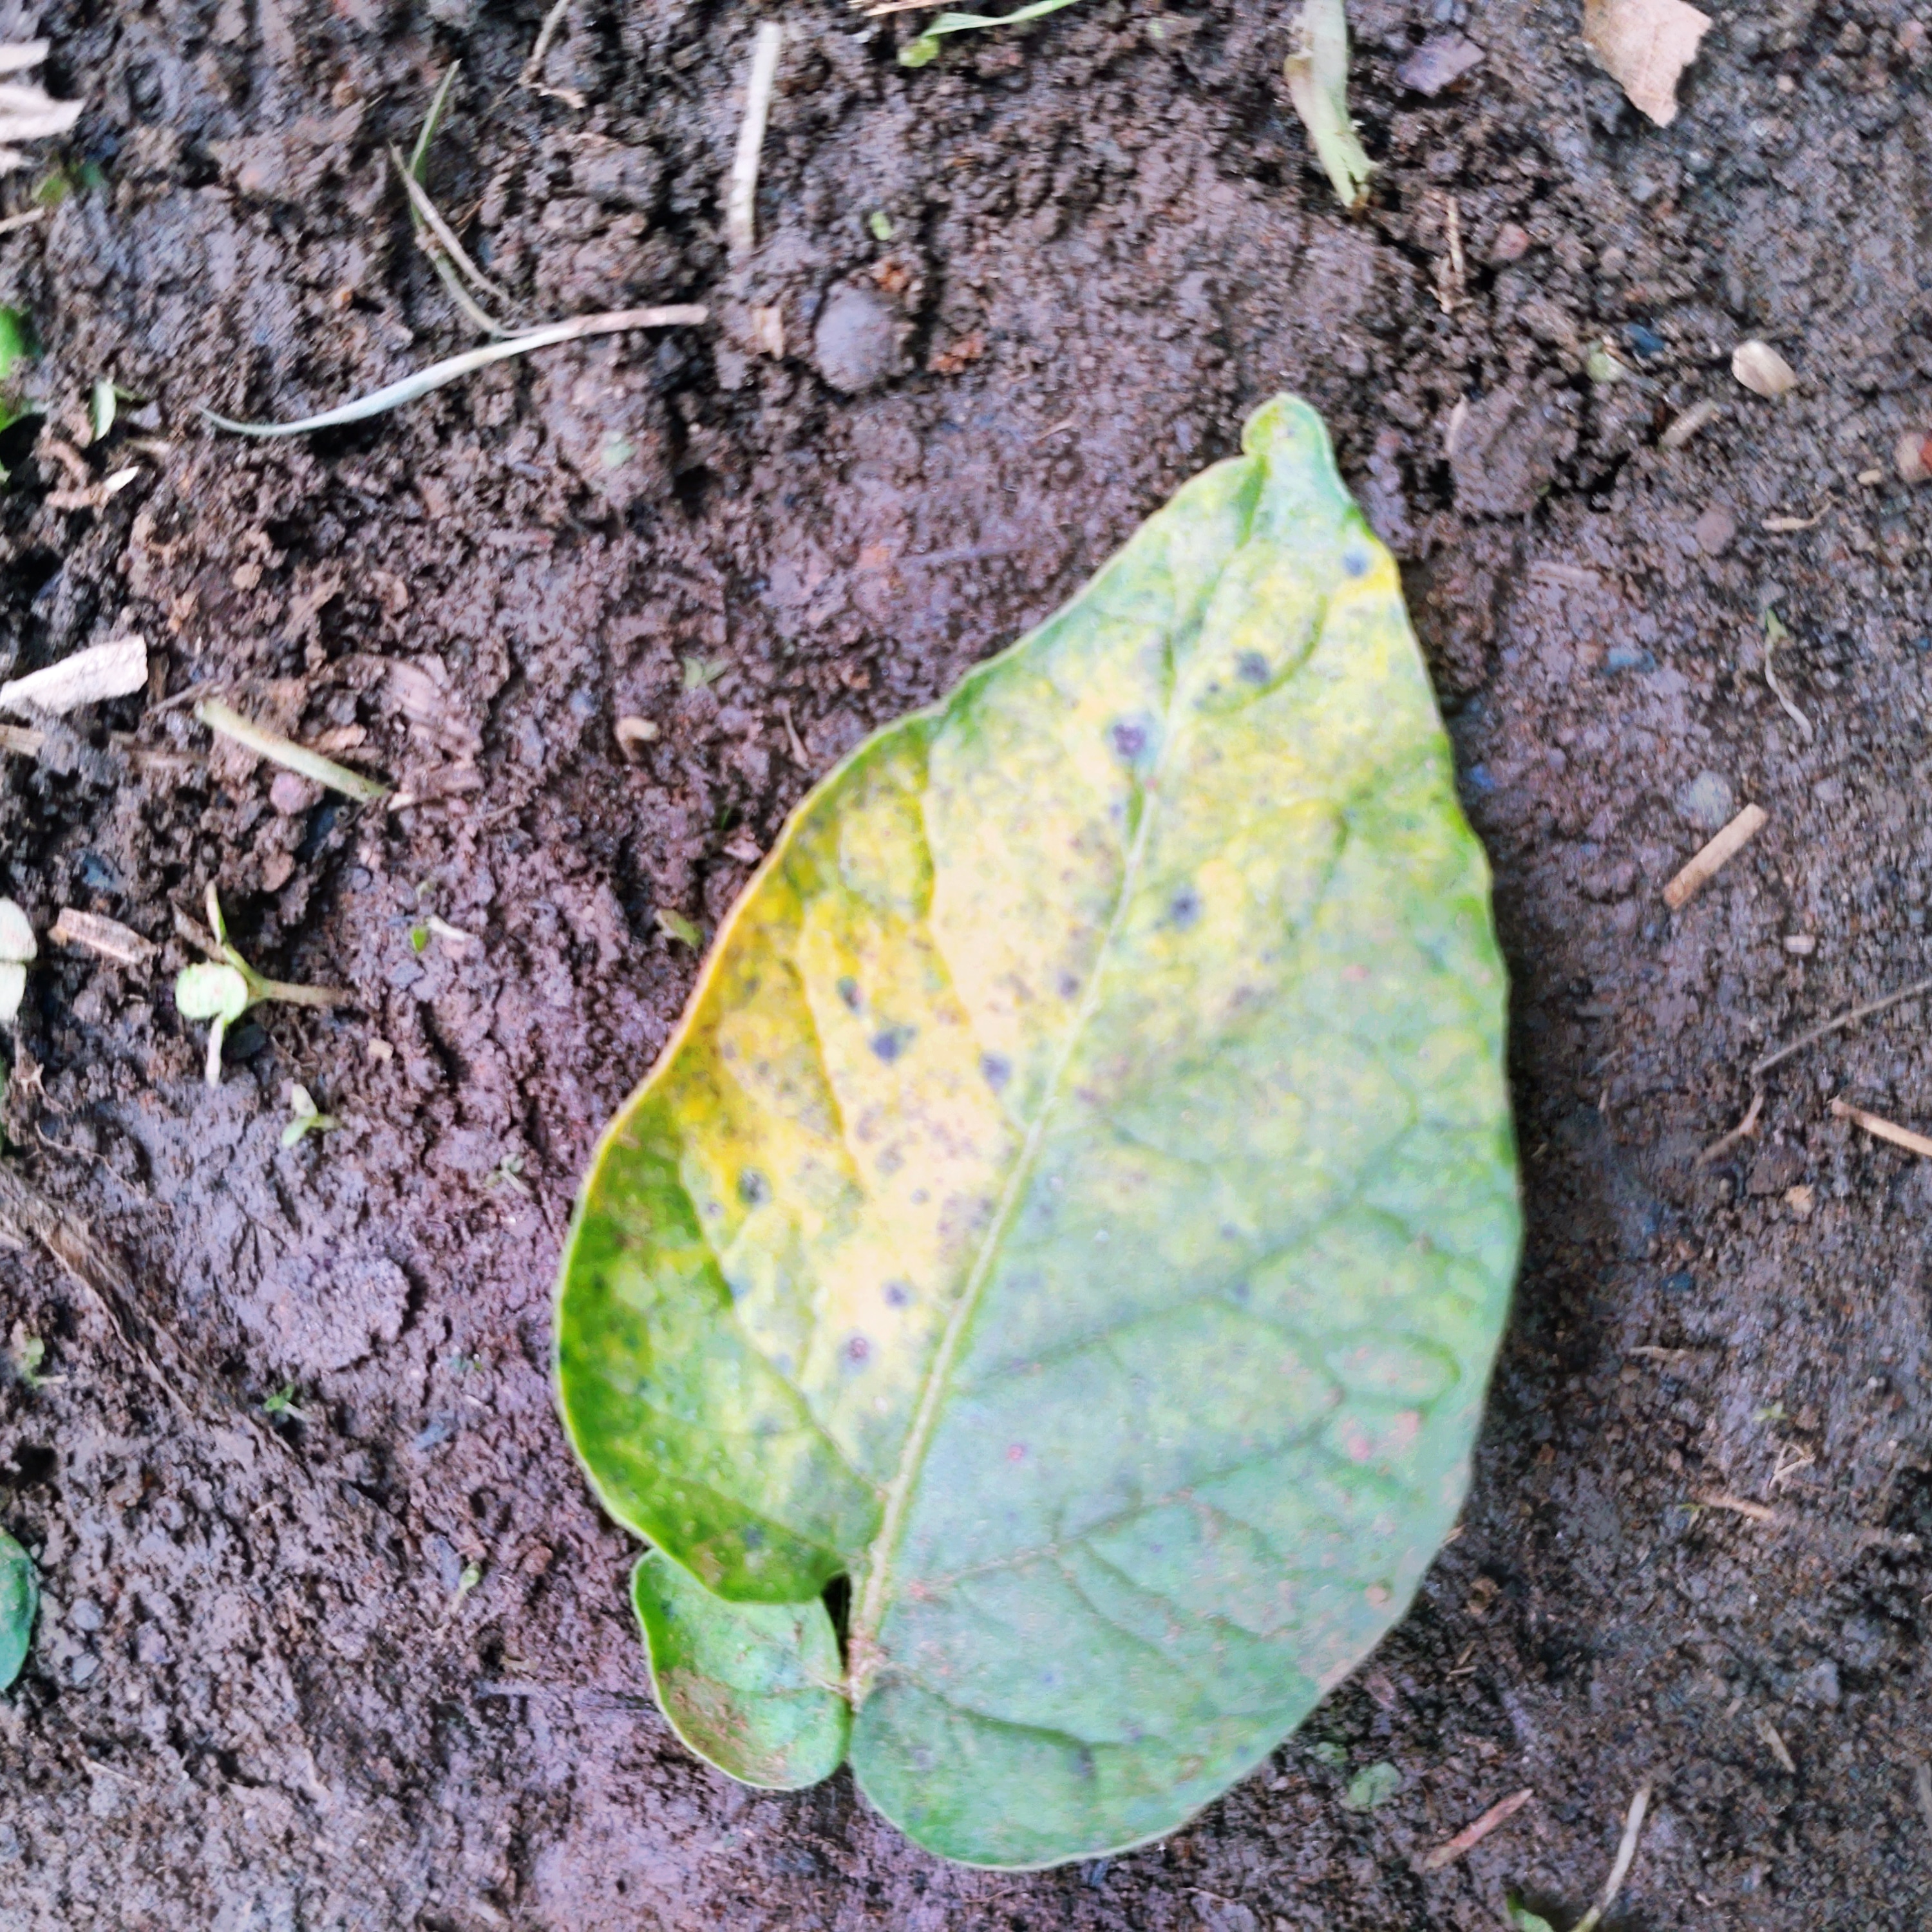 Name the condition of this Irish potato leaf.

late blight
